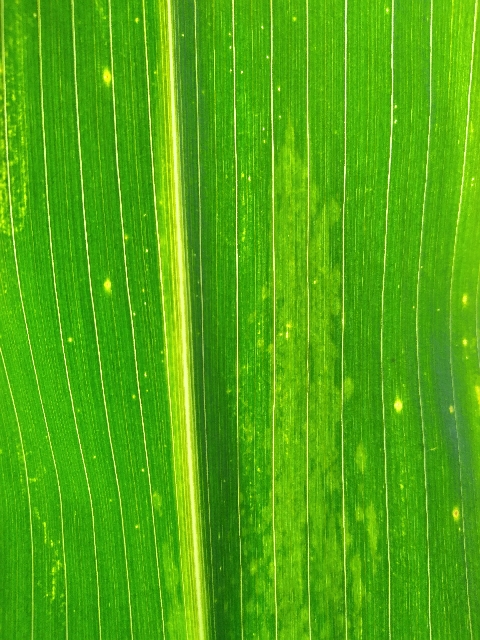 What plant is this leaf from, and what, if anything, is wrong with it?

maize, maize lethal necrosis
